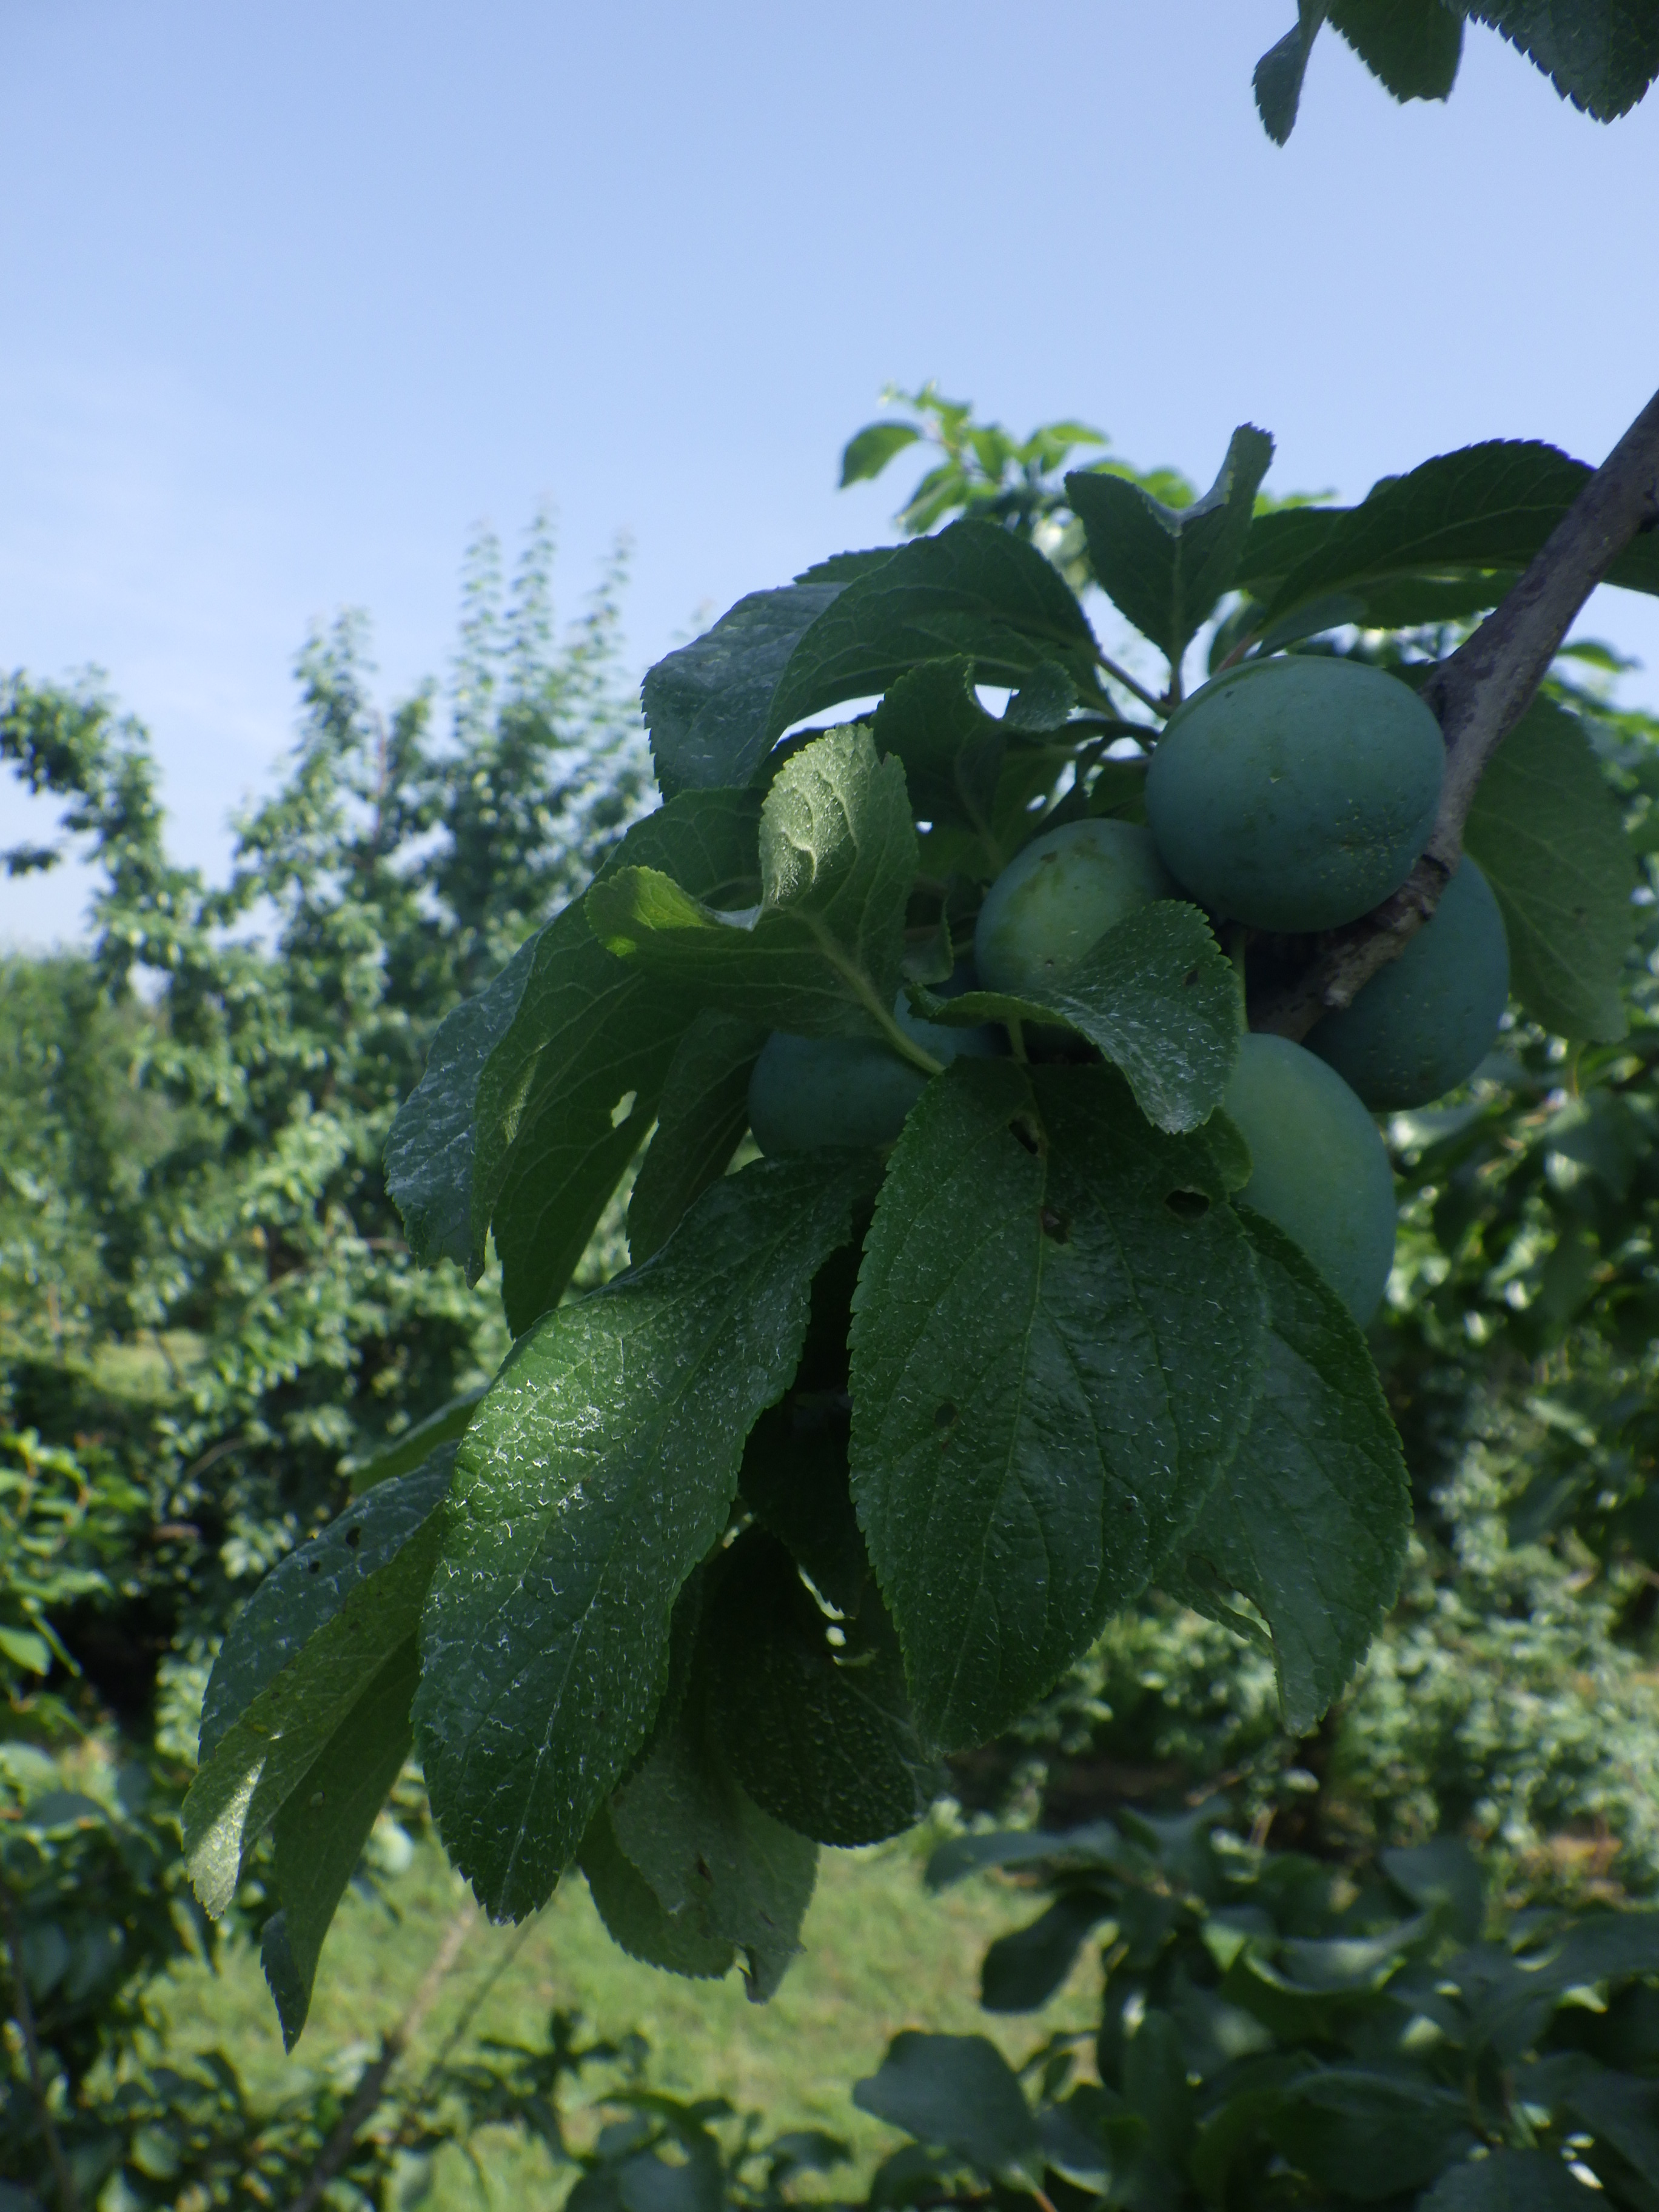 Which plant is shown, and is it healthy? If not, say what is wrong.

plum, shot hole disease
